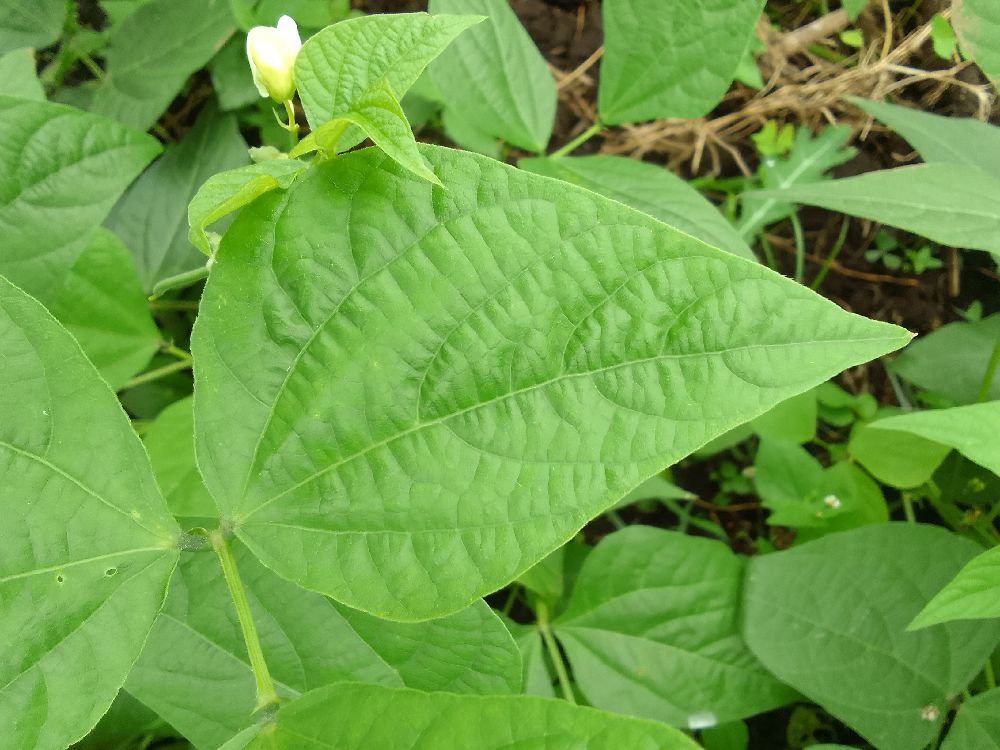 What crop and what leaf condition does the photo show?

common bean, healthy
